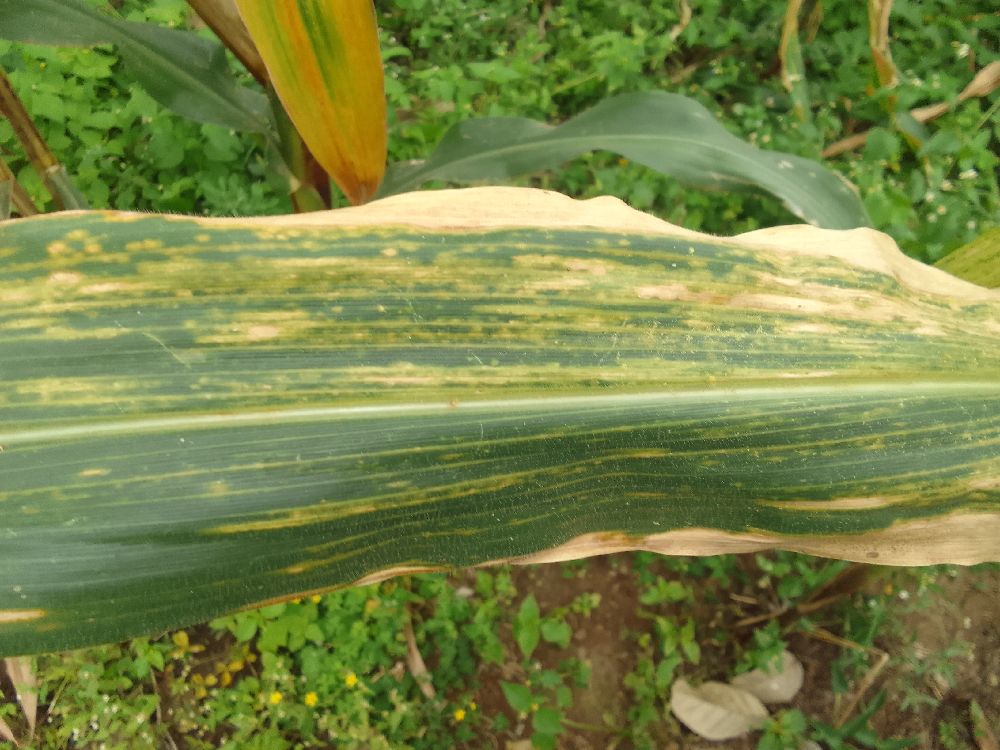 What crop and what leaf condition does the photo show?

maize, maize lethal necrosis
